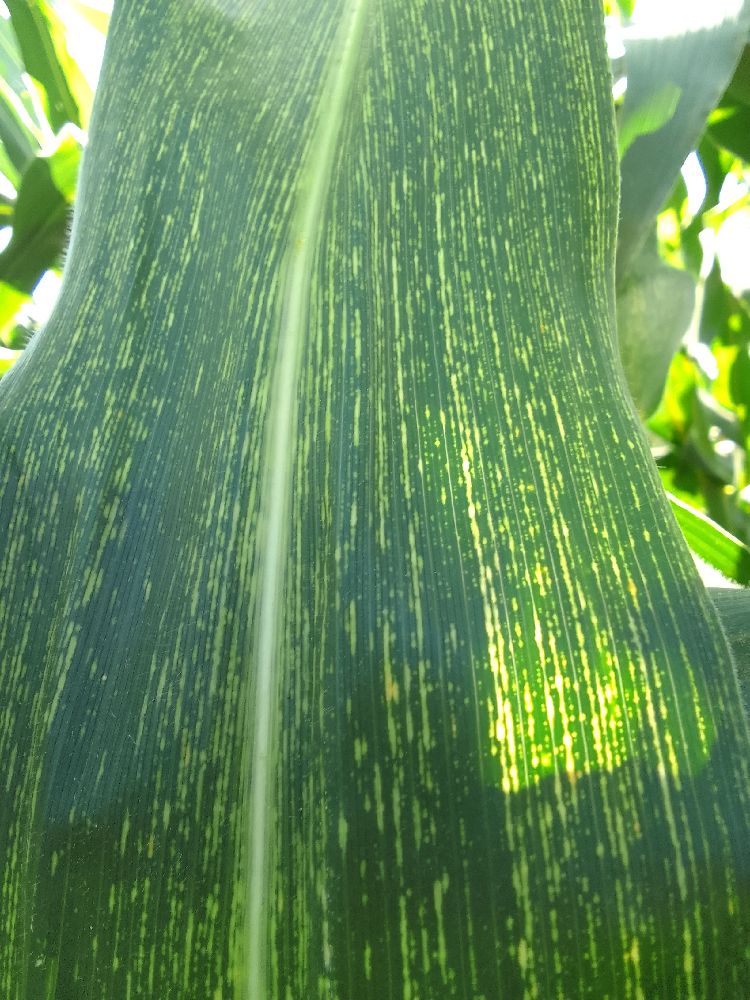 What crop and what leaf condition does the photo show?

maize, maize streak virus
